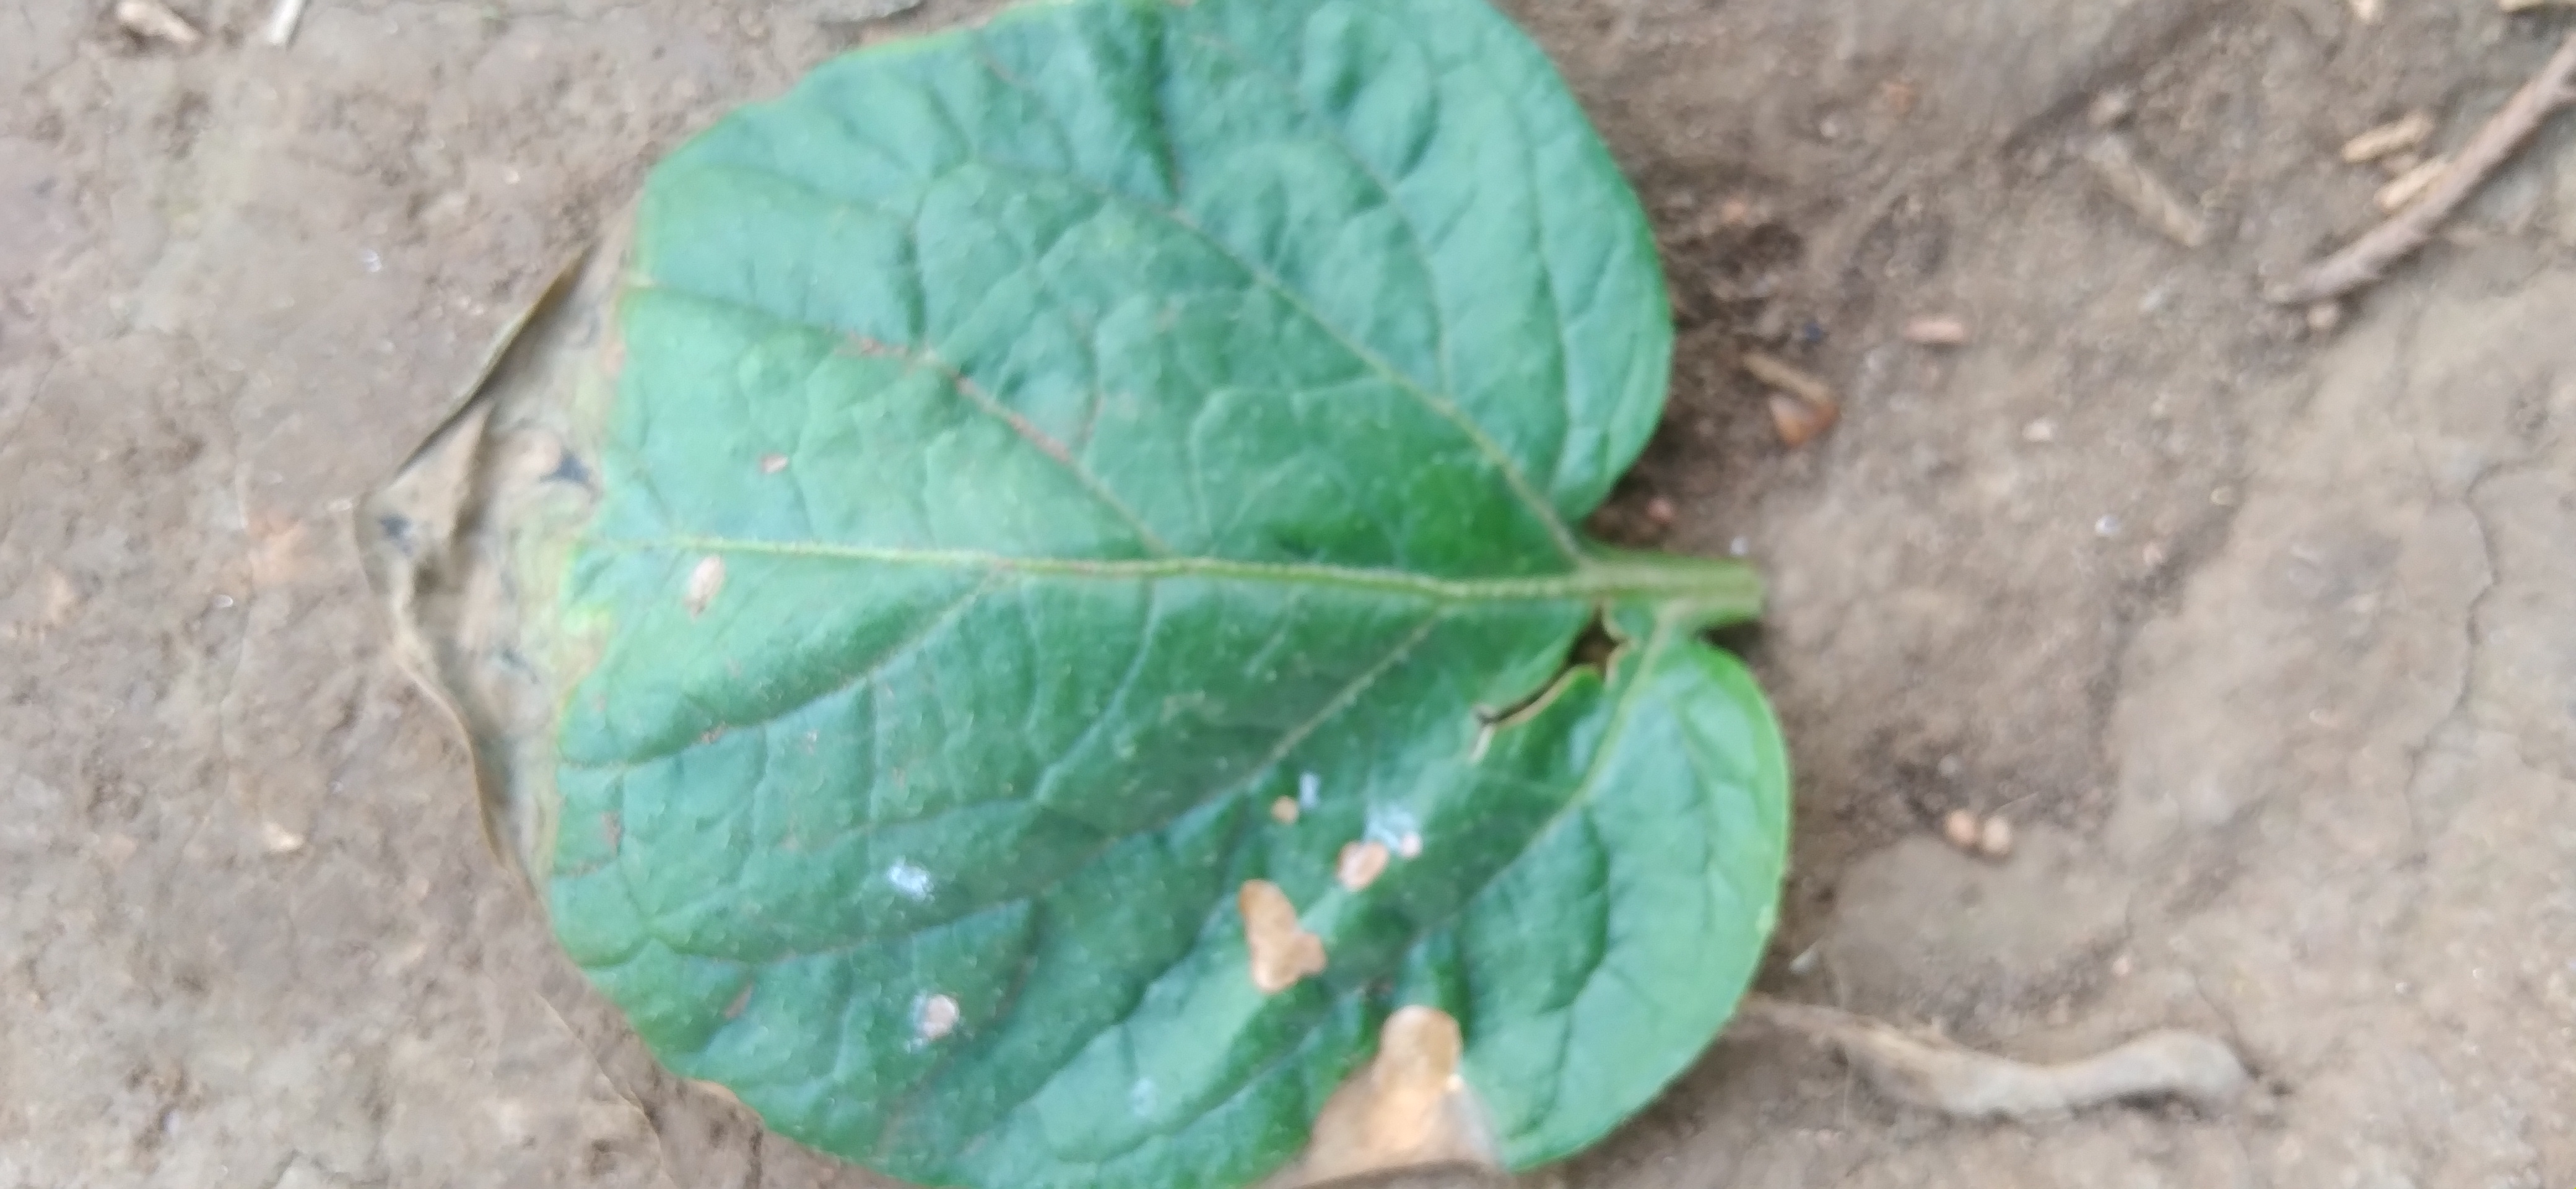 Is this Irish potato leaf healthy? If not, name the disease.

early blight
